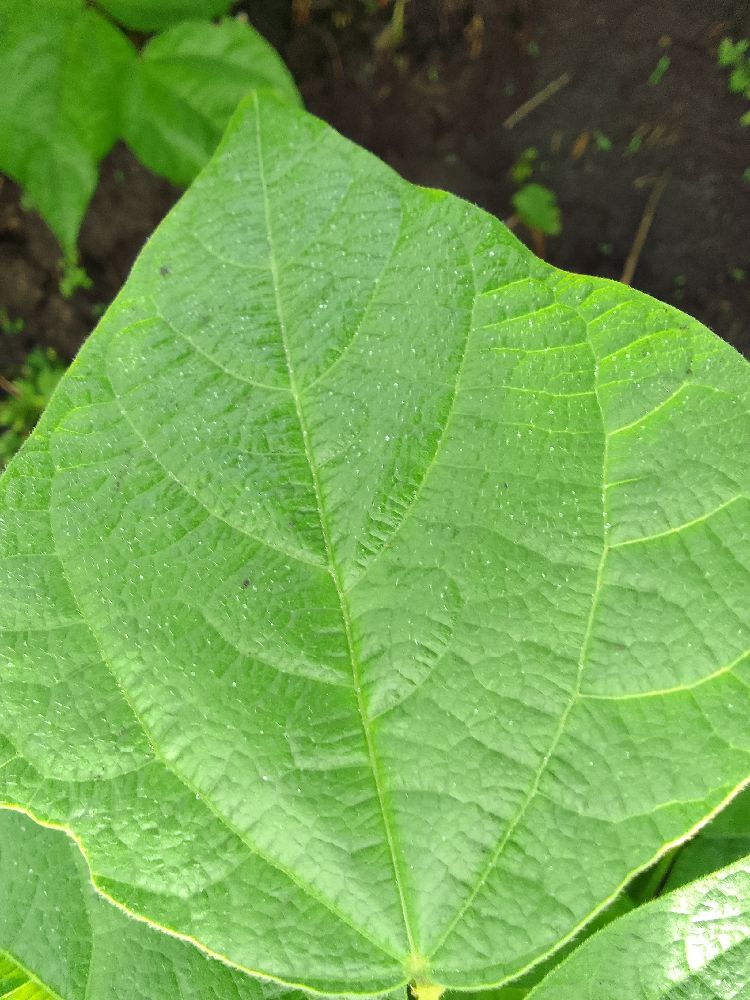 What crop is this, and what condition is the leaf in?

common bean, healthy
